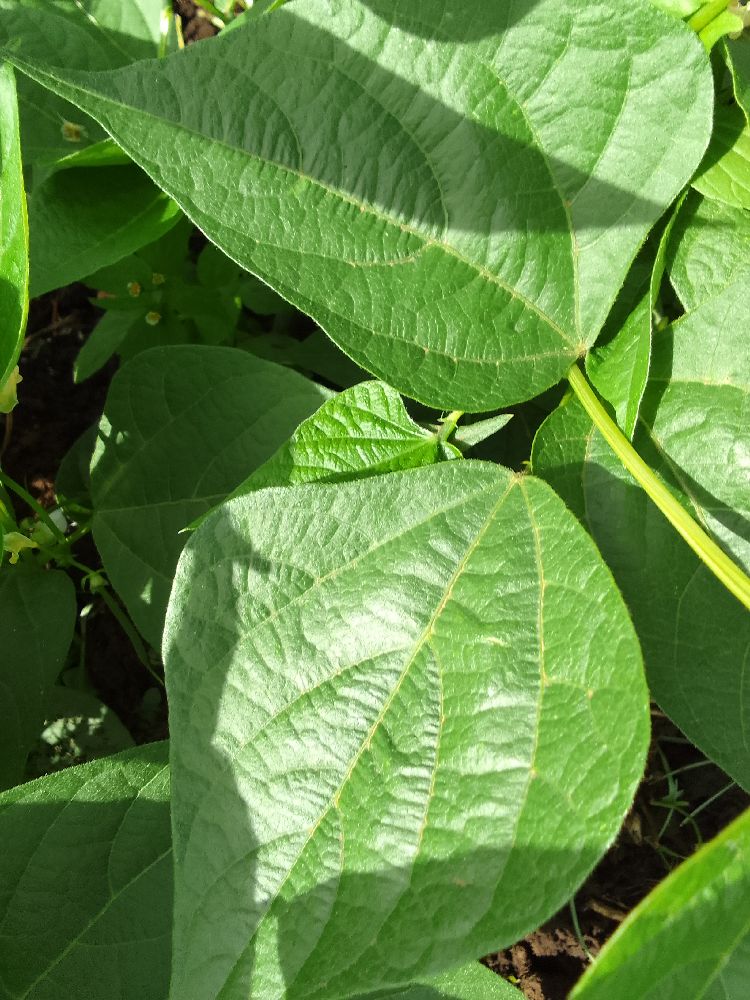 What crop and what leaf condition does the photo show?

common bean, healthy
